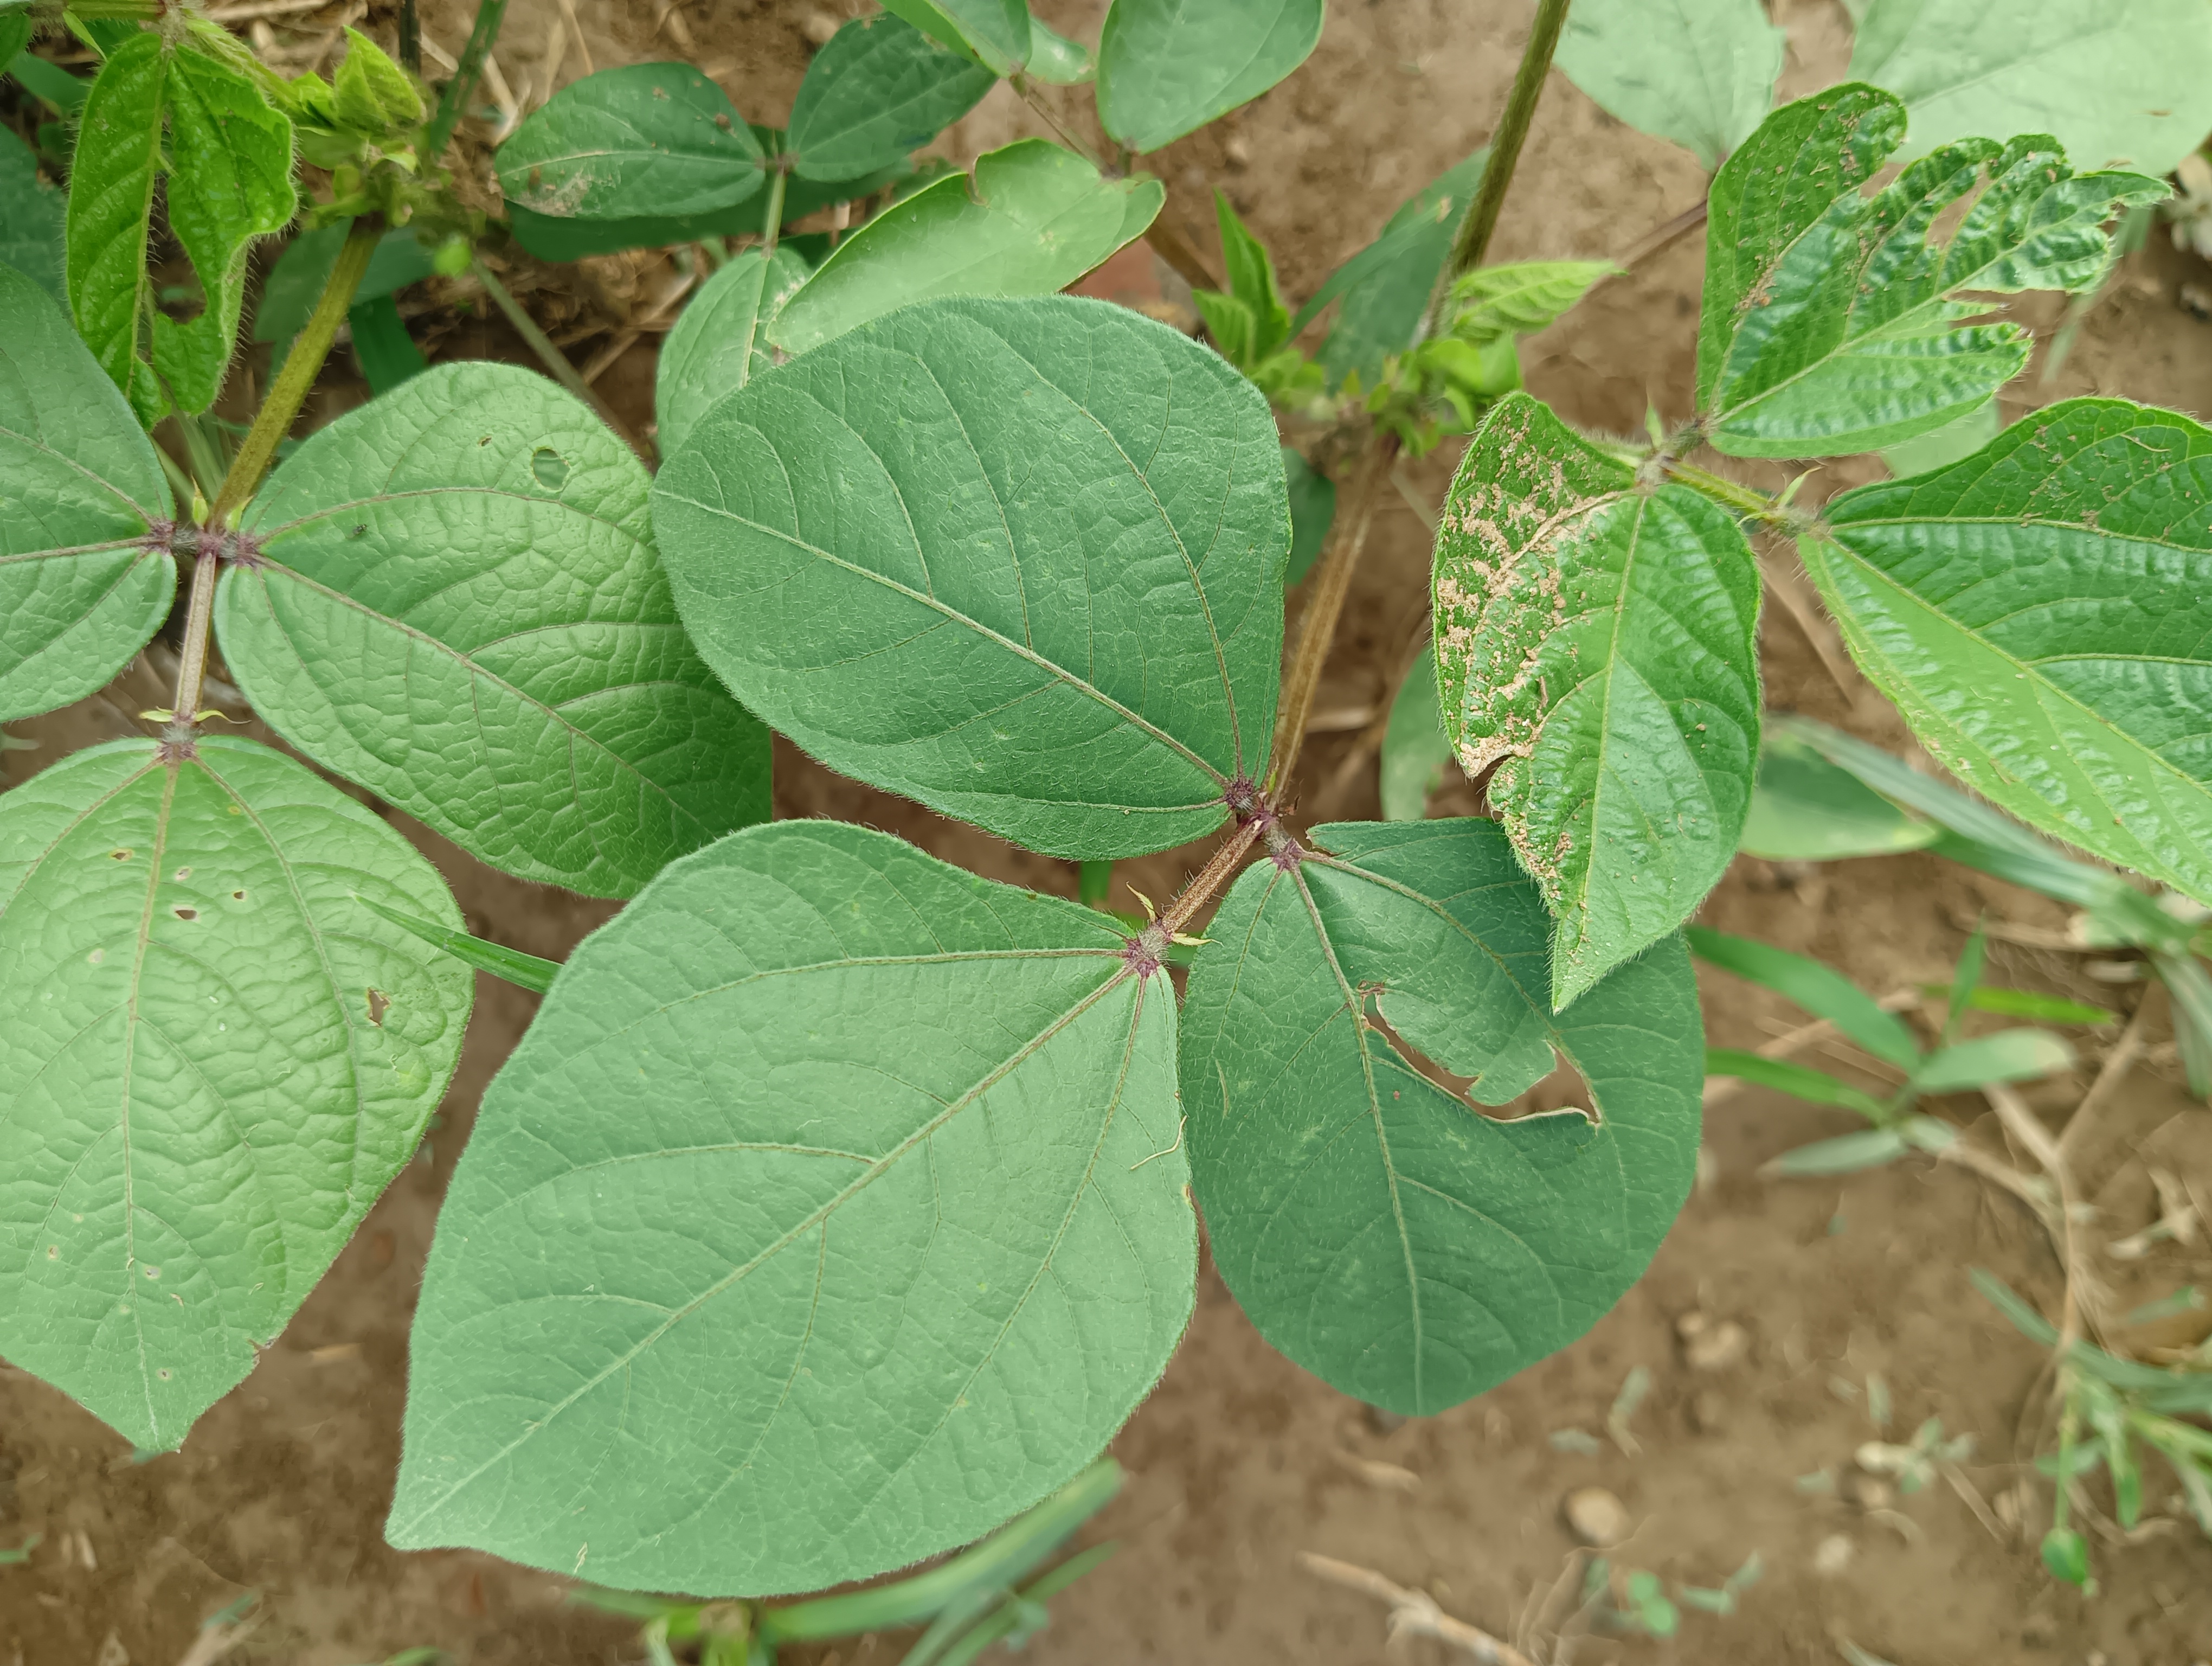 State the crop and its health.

mungbean, healthy
